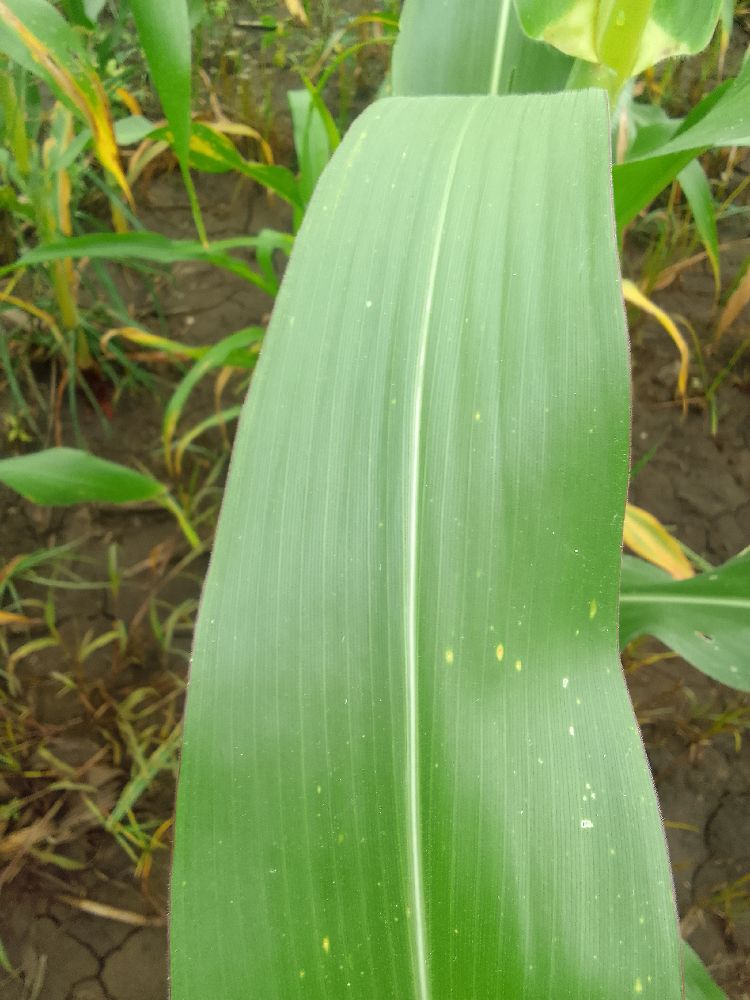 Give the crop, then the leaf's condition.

maize, healthy
